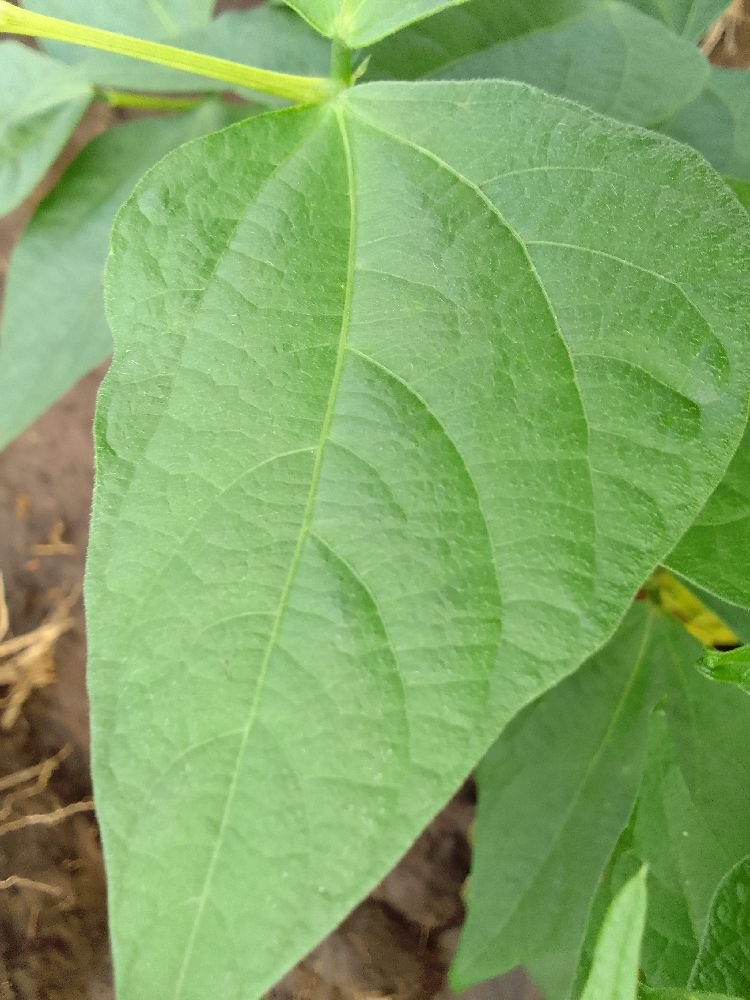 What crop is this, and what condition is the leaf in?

common bean, healthy
